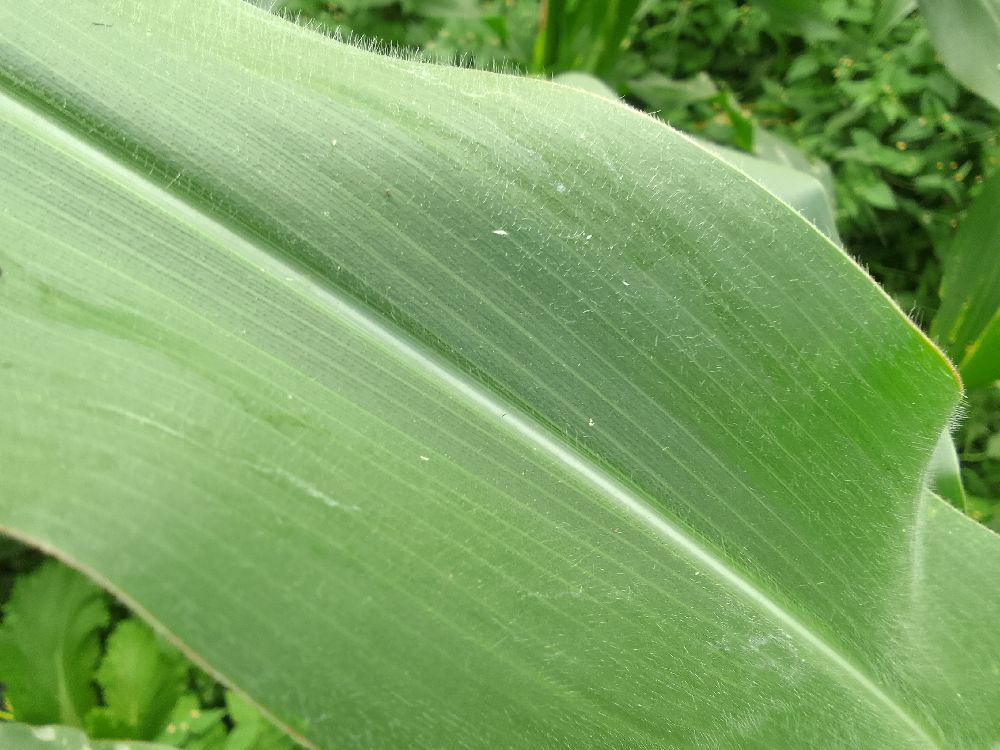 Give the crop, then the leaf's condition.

maize, healthy
